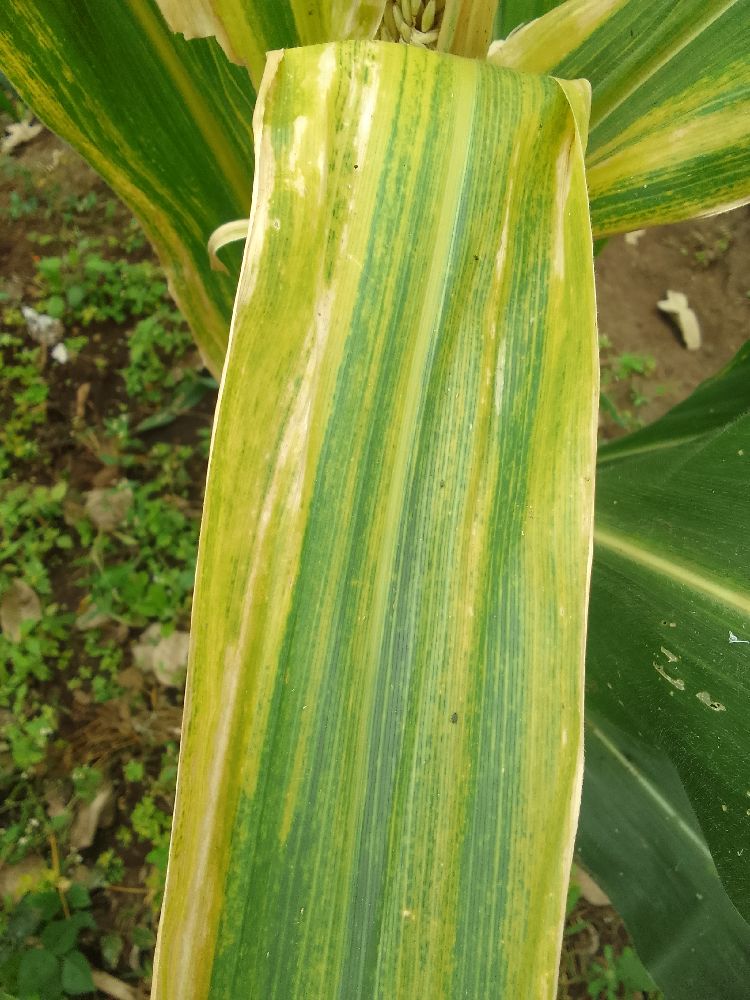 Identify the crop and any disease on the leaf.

maize, maize lethal necrosis
